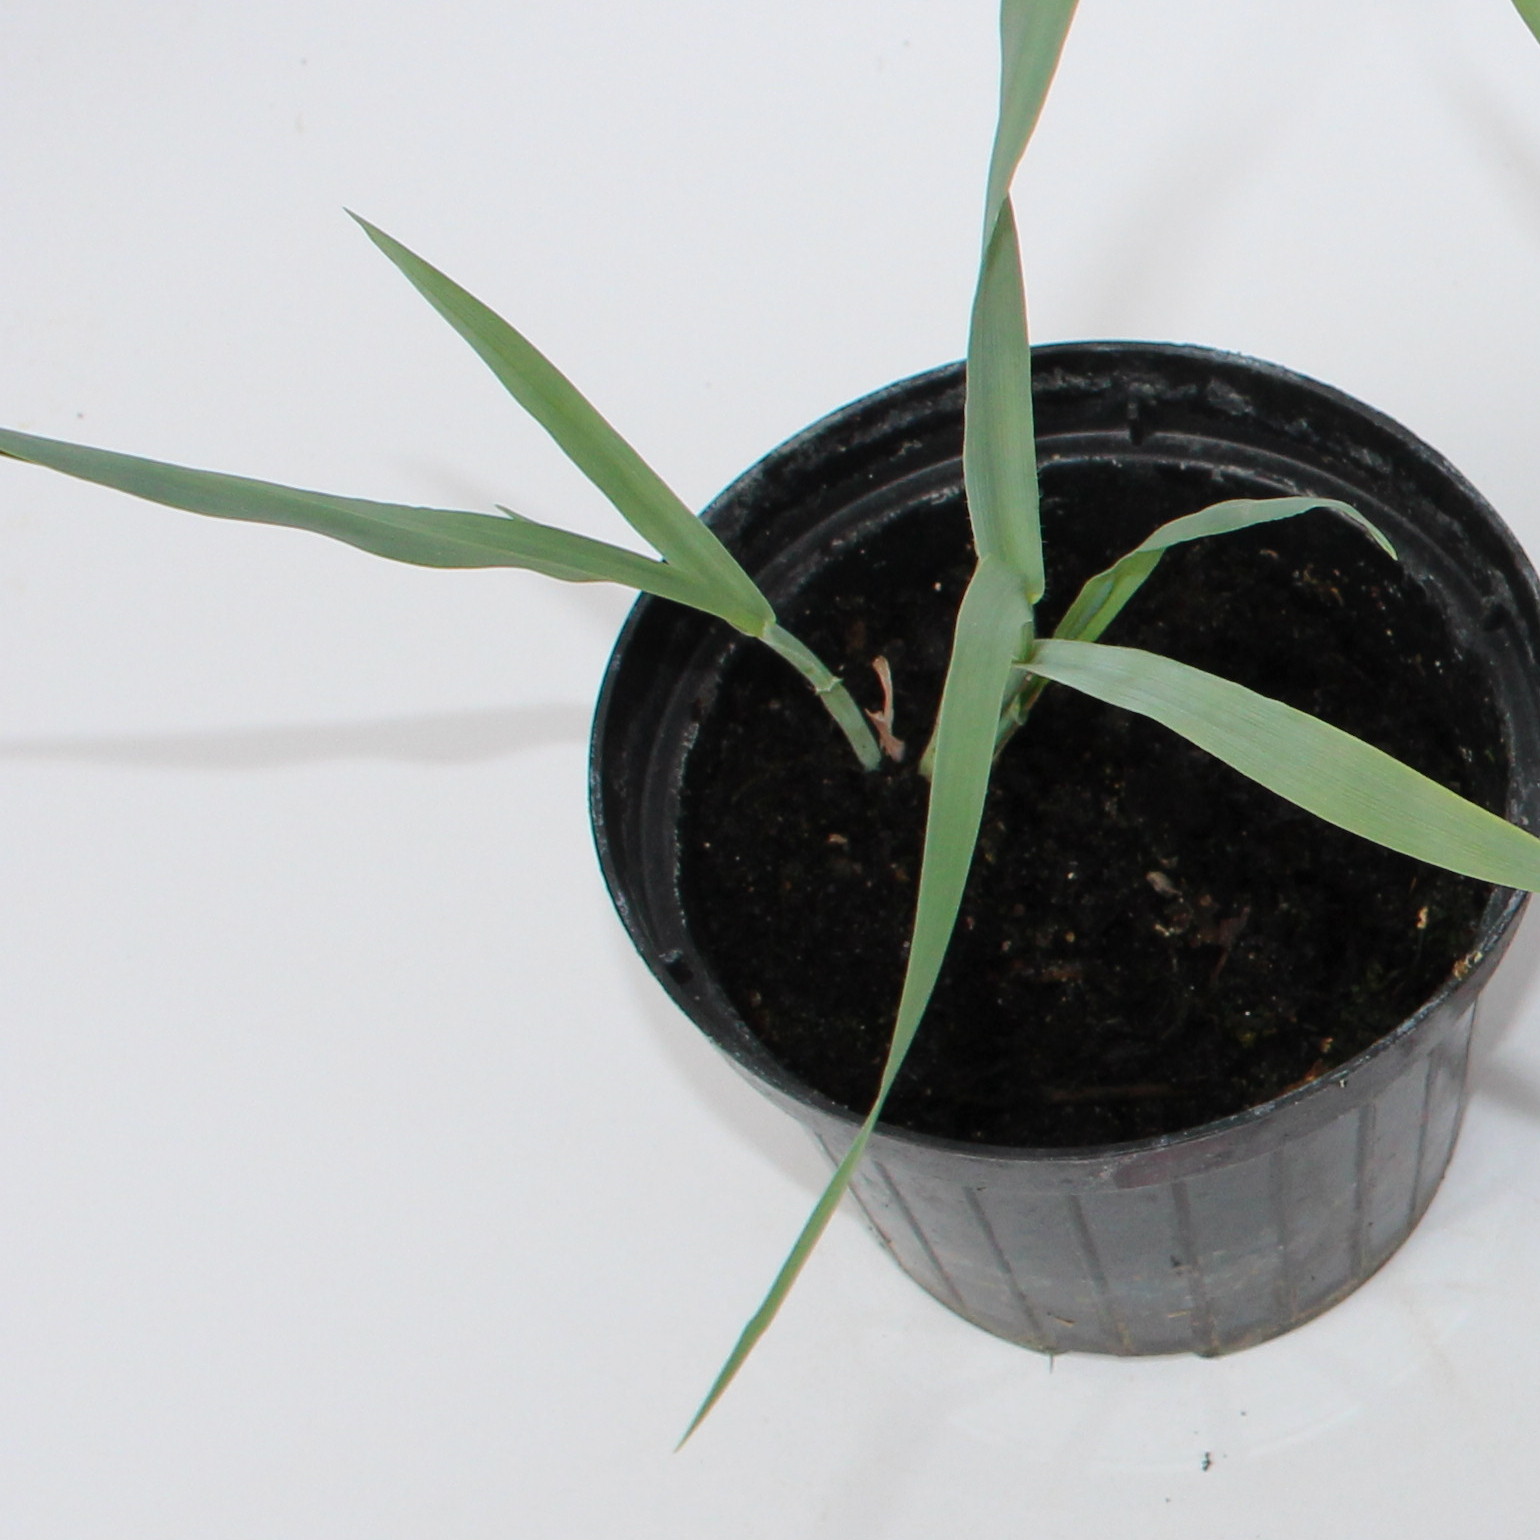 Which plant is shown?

Avena sterilis
